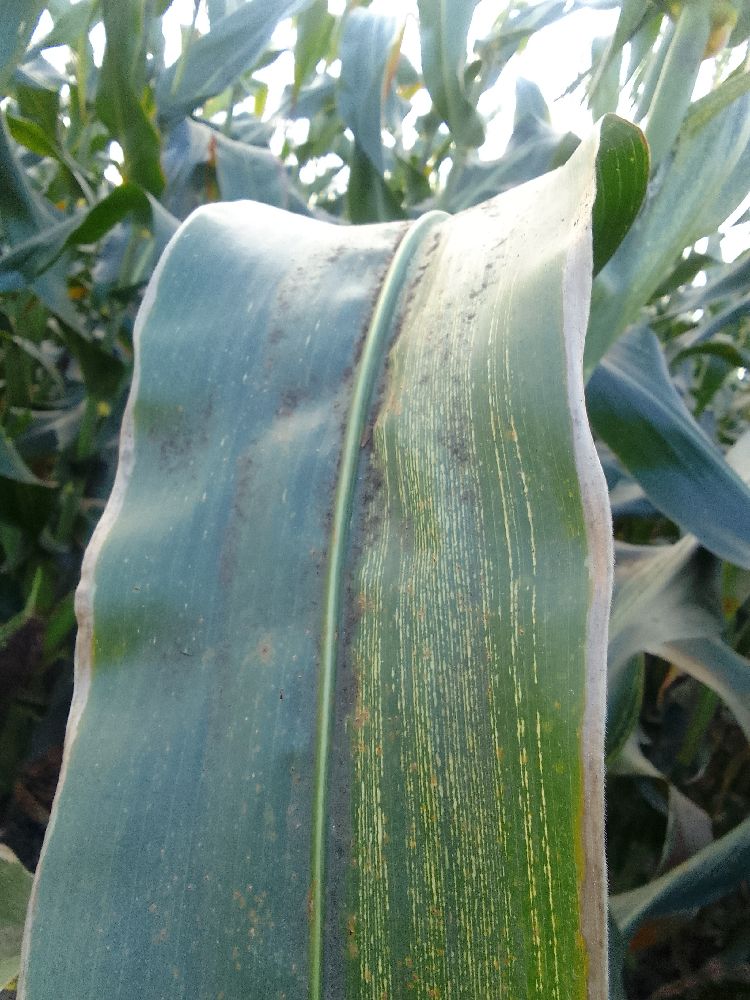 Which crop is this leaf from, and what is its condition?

maize, maize streak virus
